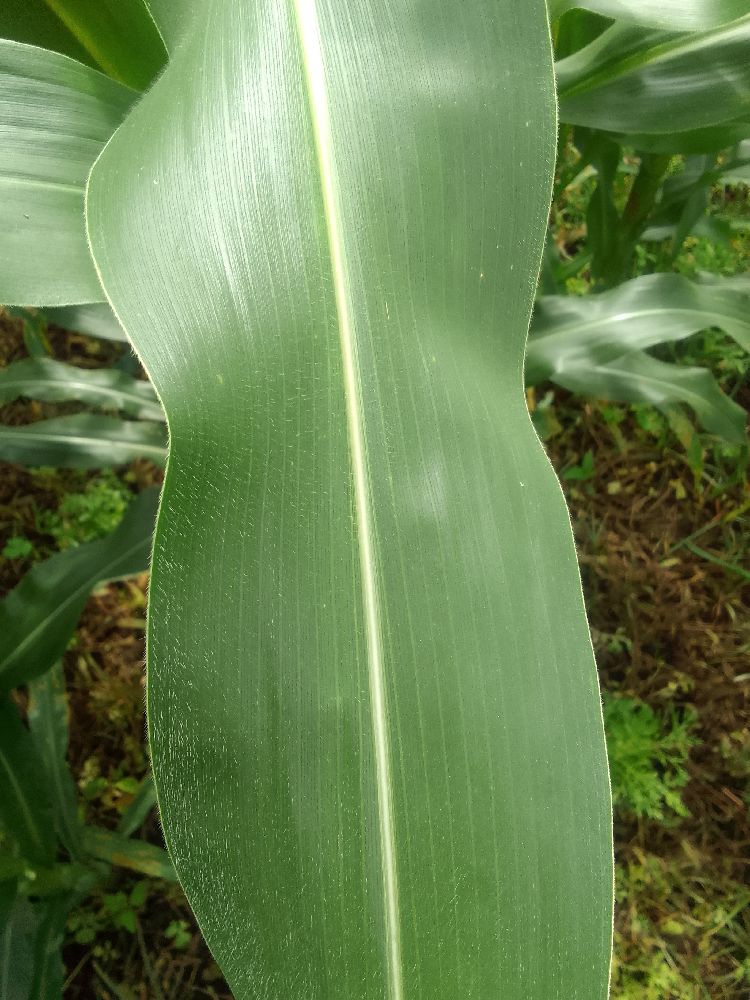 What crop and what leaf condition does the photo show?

maize, healthy
